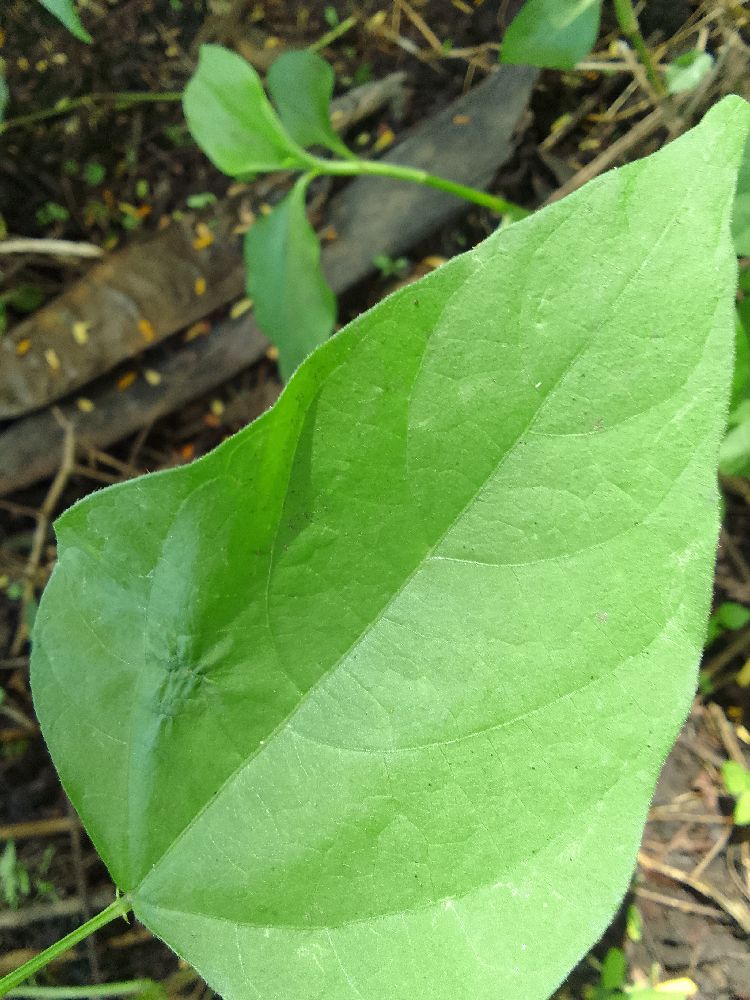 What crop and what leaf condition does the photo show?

common bean, healthy
